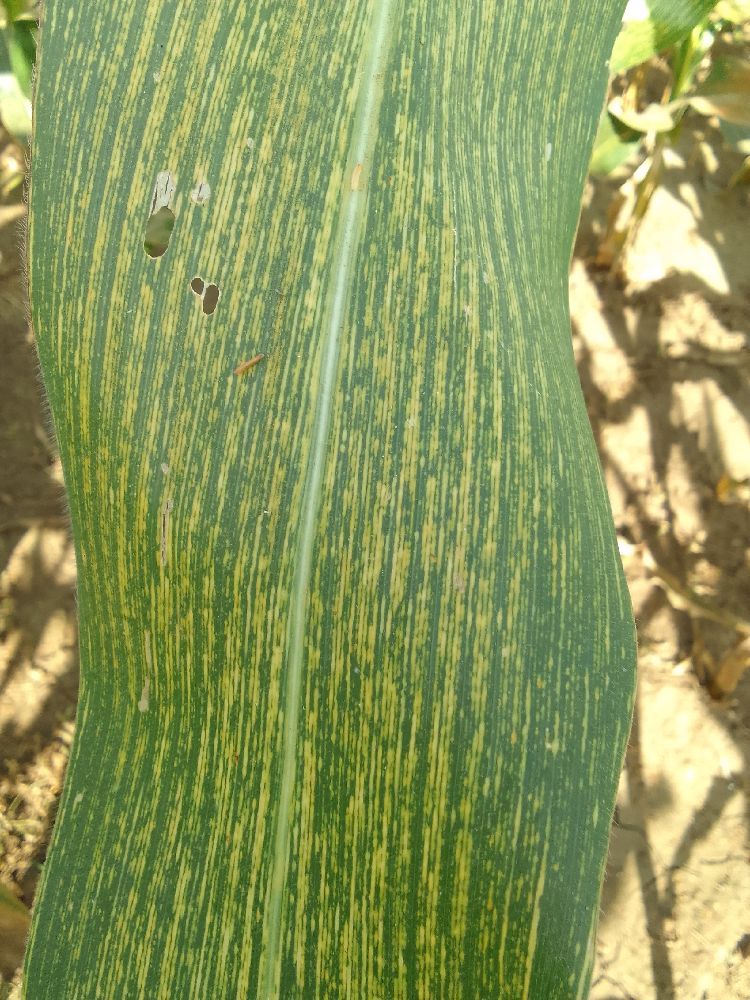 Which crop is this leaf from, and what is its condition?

maize, maize streak virus
